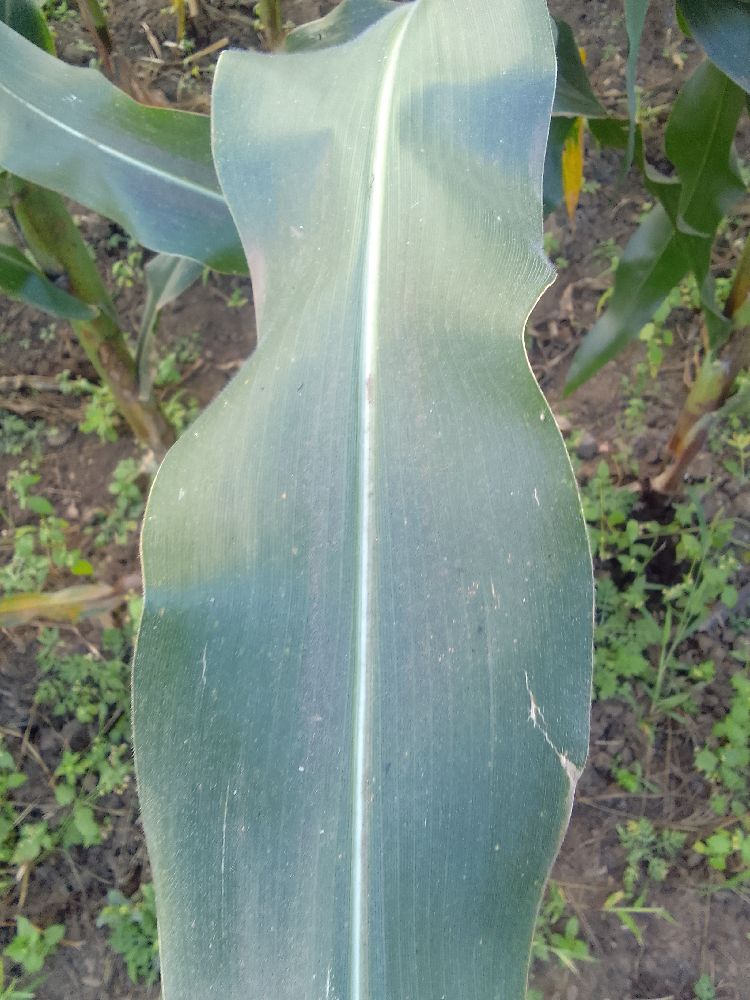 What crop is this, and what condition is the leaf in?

maize, healthy
